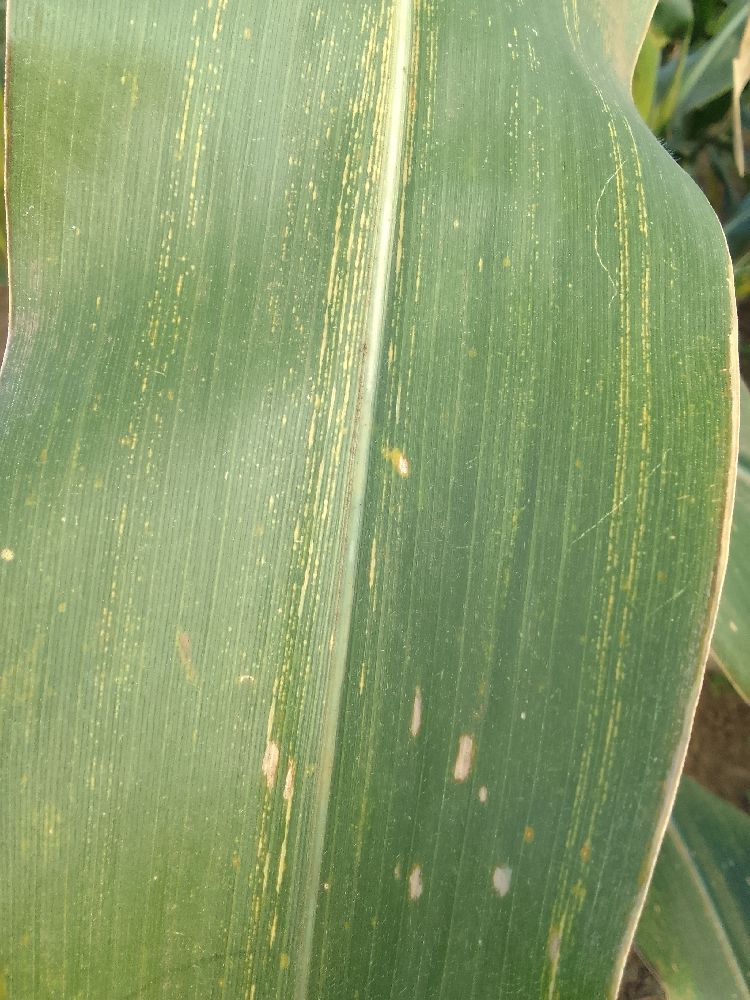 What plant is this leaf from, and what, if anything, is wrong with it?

maize, maize streak virus
